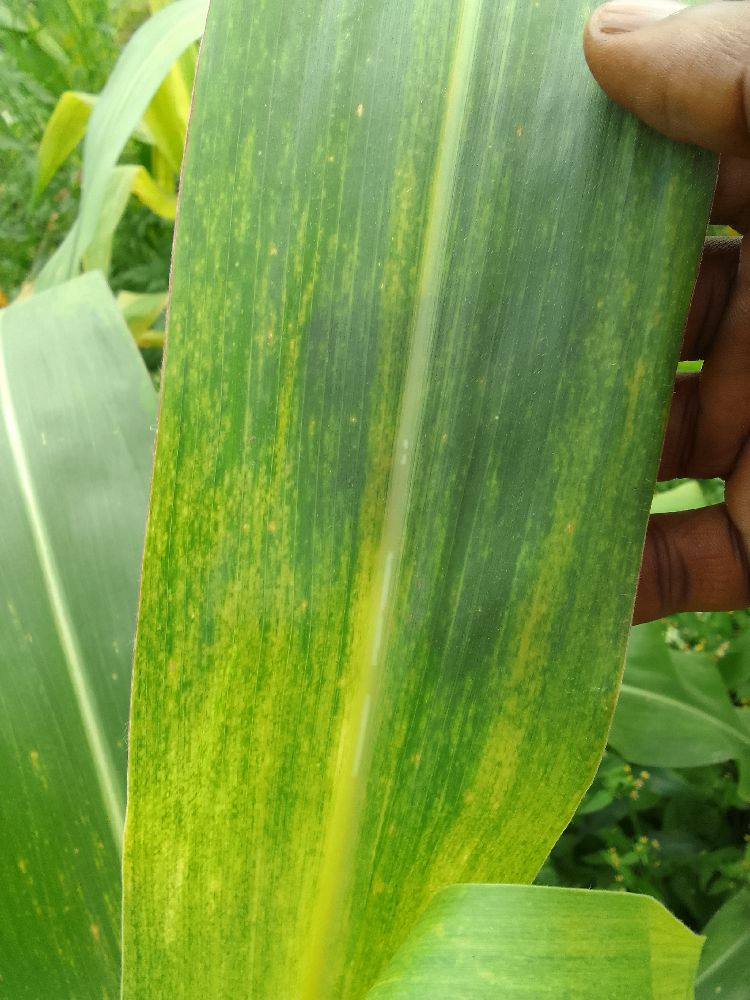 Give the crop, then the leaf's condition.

maize, maize lethal necrosis
